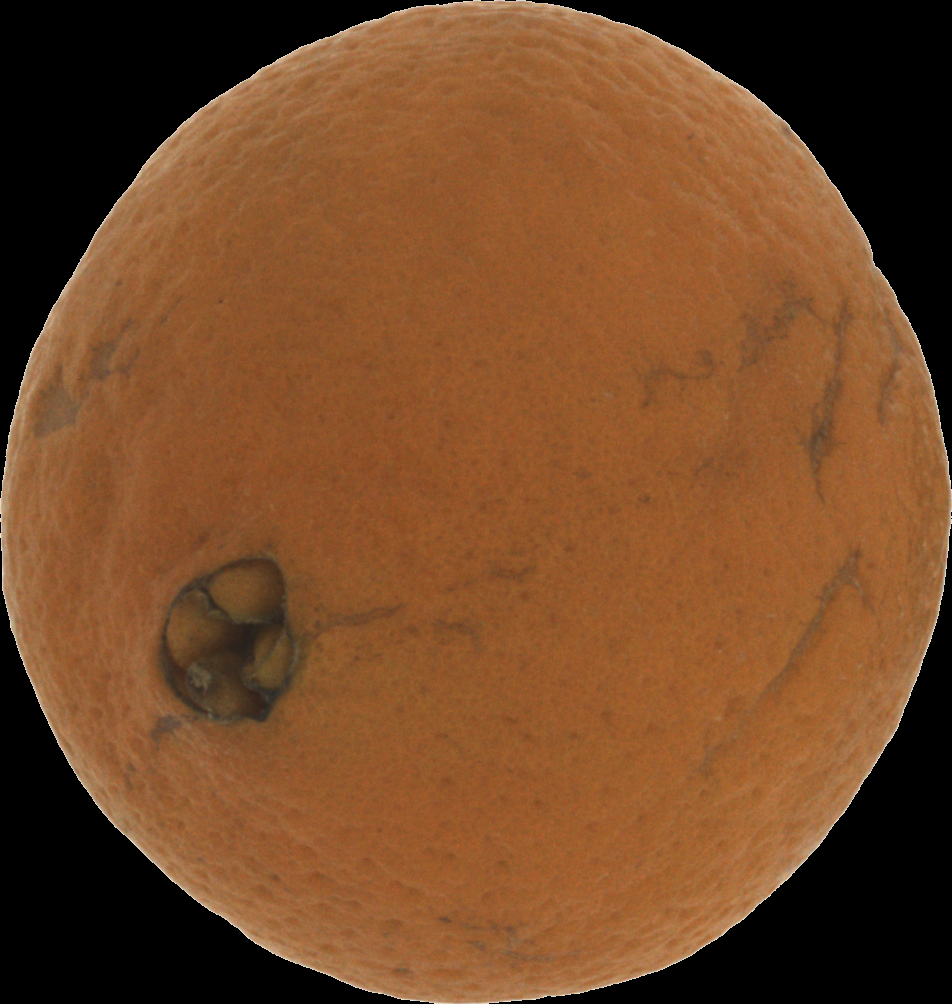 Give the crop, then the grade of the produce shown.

orange, bad
